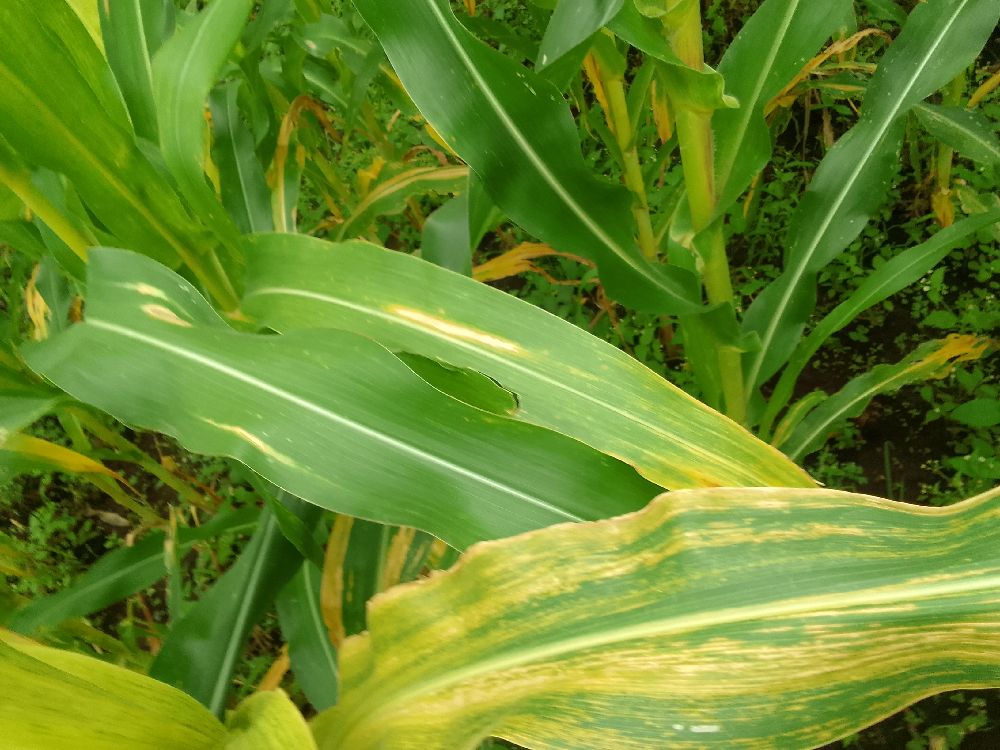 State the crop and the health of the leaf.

maize, maize lethal necrosis
